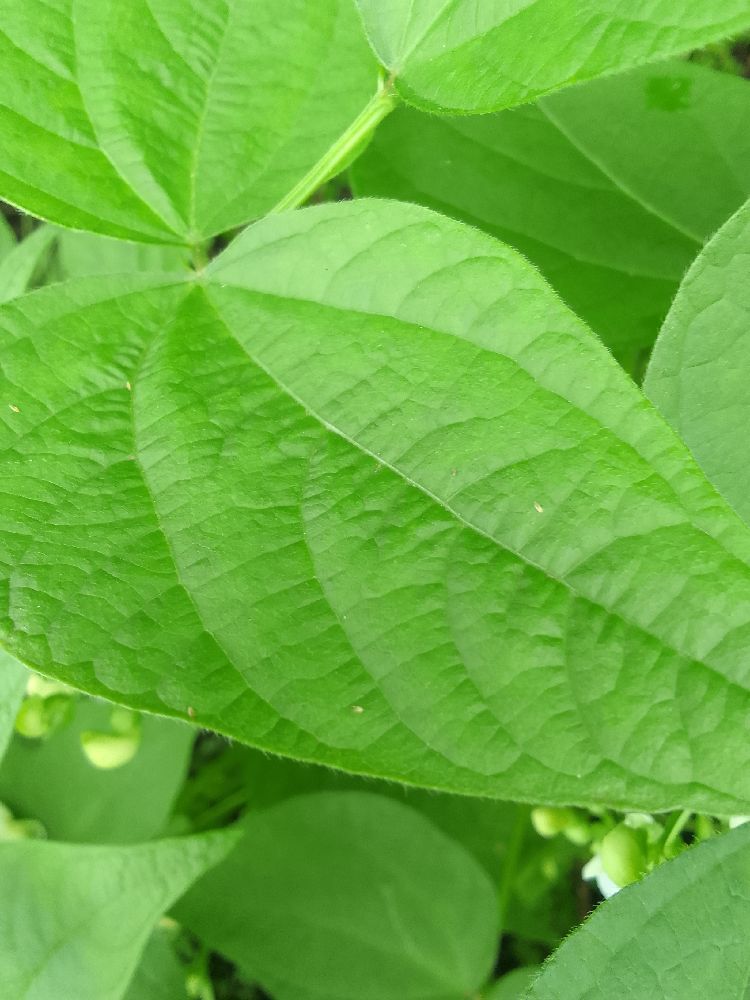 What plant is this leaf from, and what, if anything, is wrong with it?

common bean, healthy
